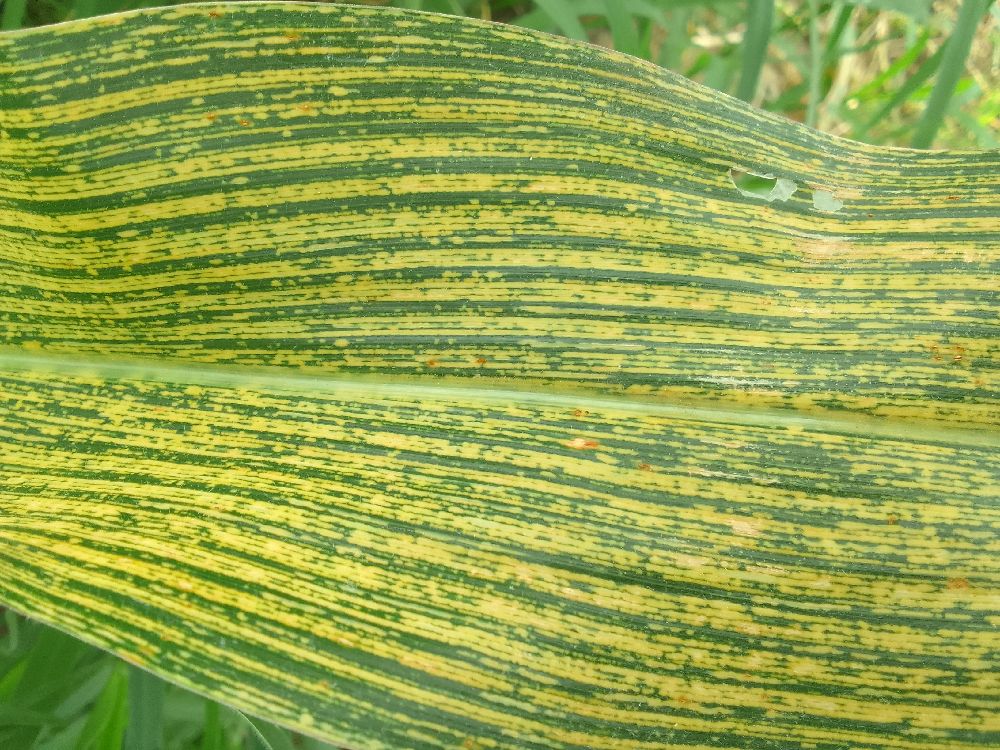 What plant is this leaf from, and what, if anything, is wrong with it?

maize, maize streak virus
